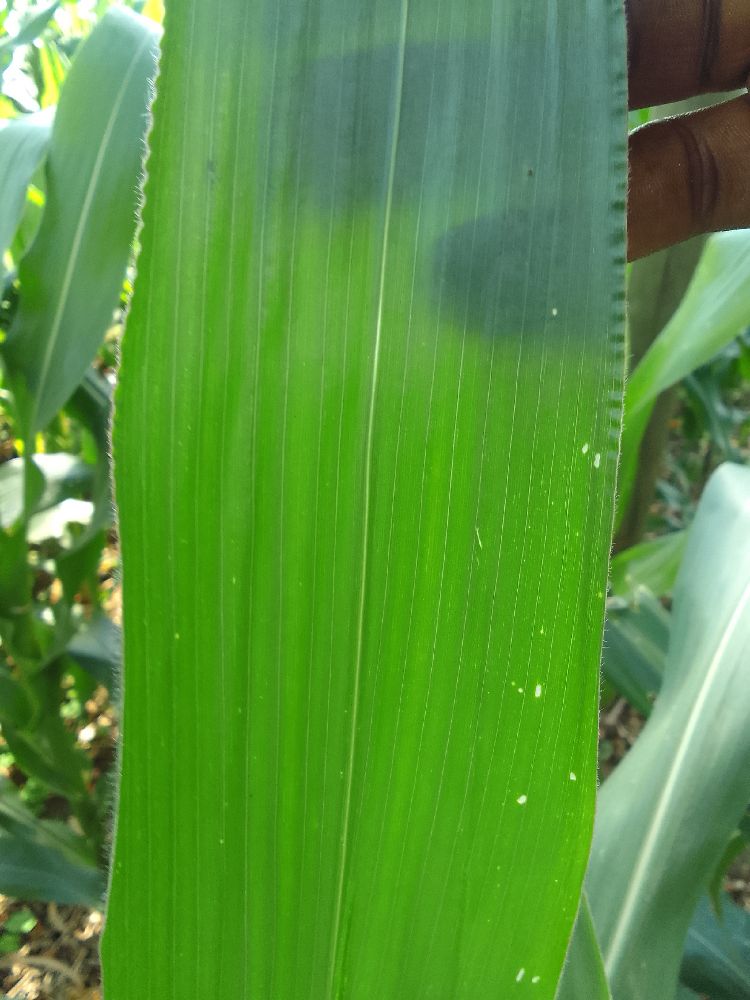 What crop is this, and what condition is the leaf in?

maize, healthy
